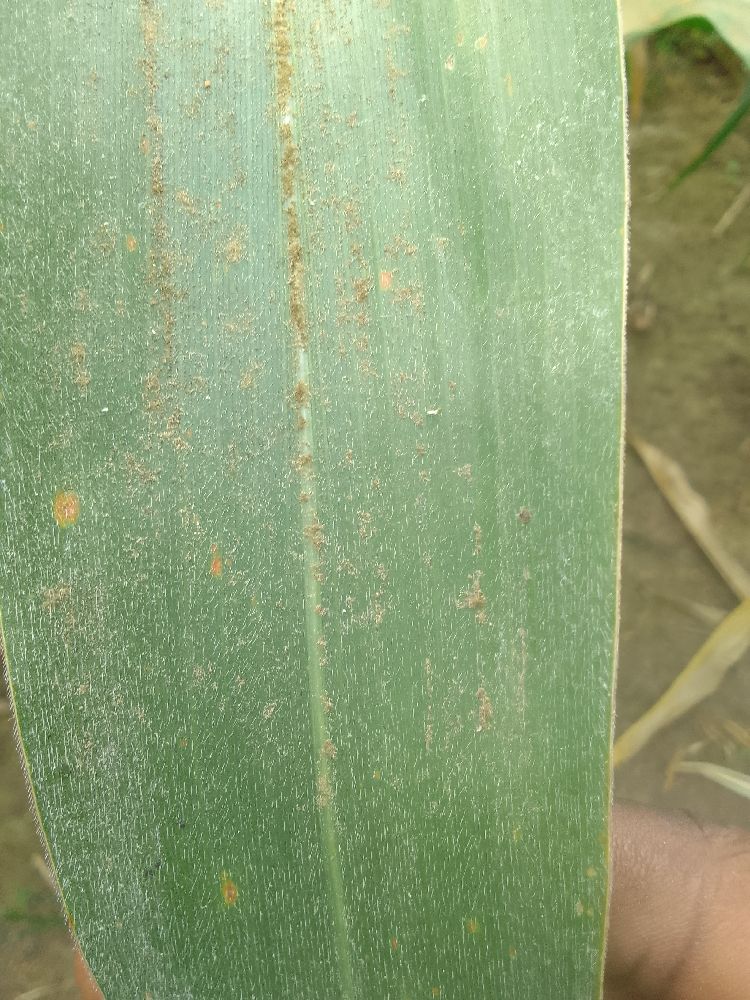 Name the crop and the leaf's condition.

maize, healthy
